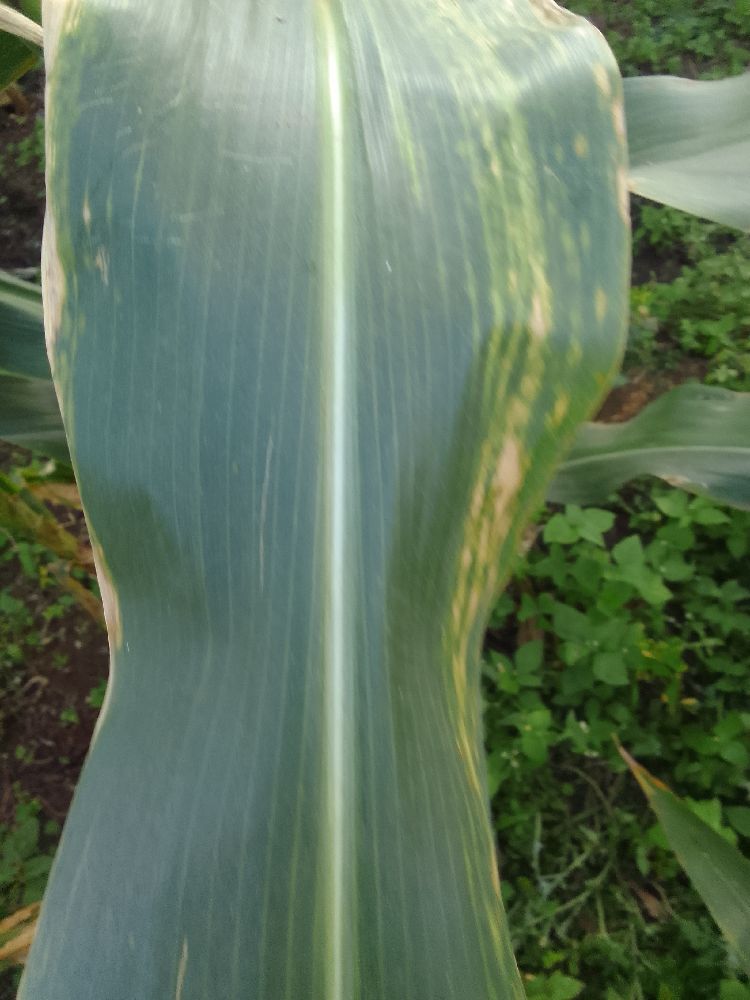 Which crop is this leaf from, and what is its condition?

maize, maize lethal necrosis
